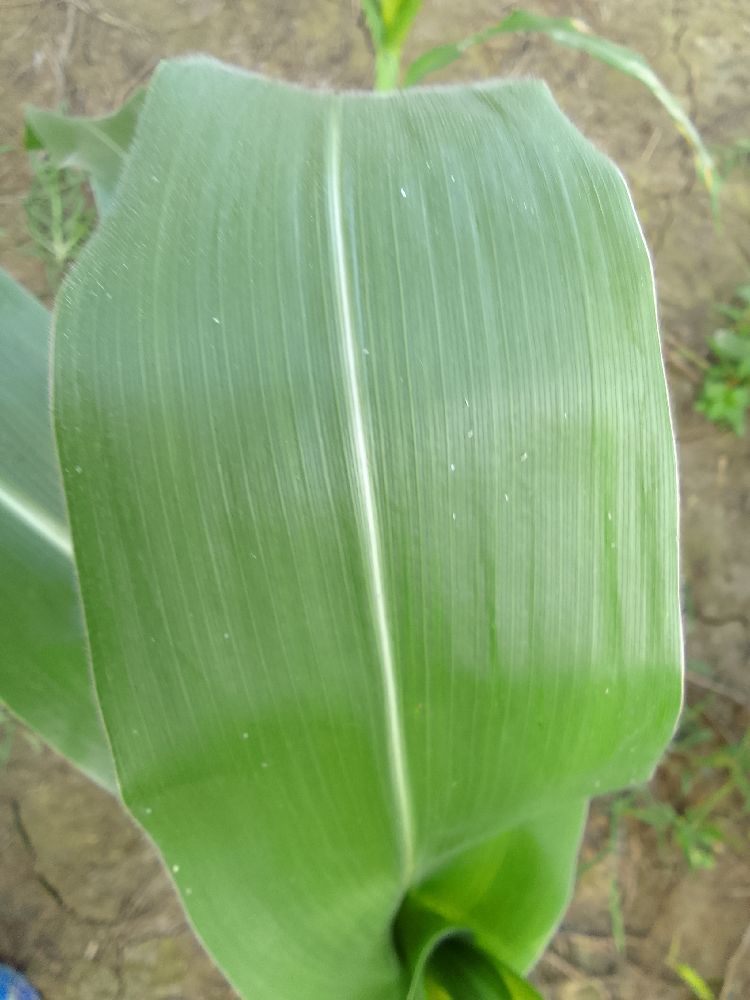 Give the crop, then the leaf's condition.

maize, healthy
